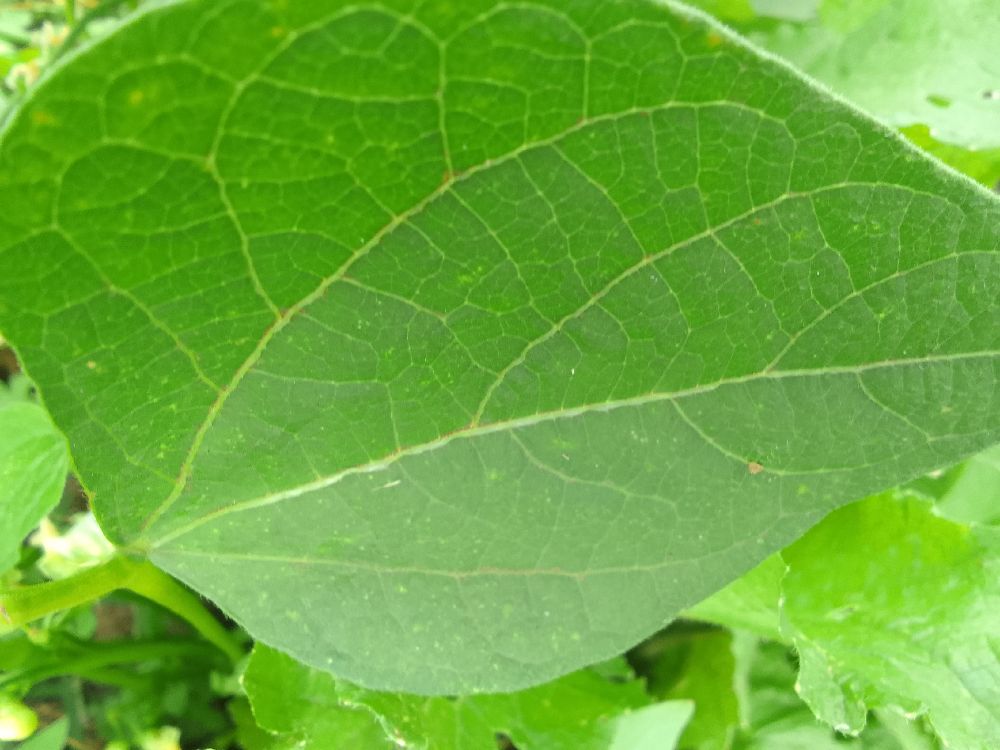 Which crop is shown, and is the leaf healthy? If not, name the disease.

common bean, healthy
